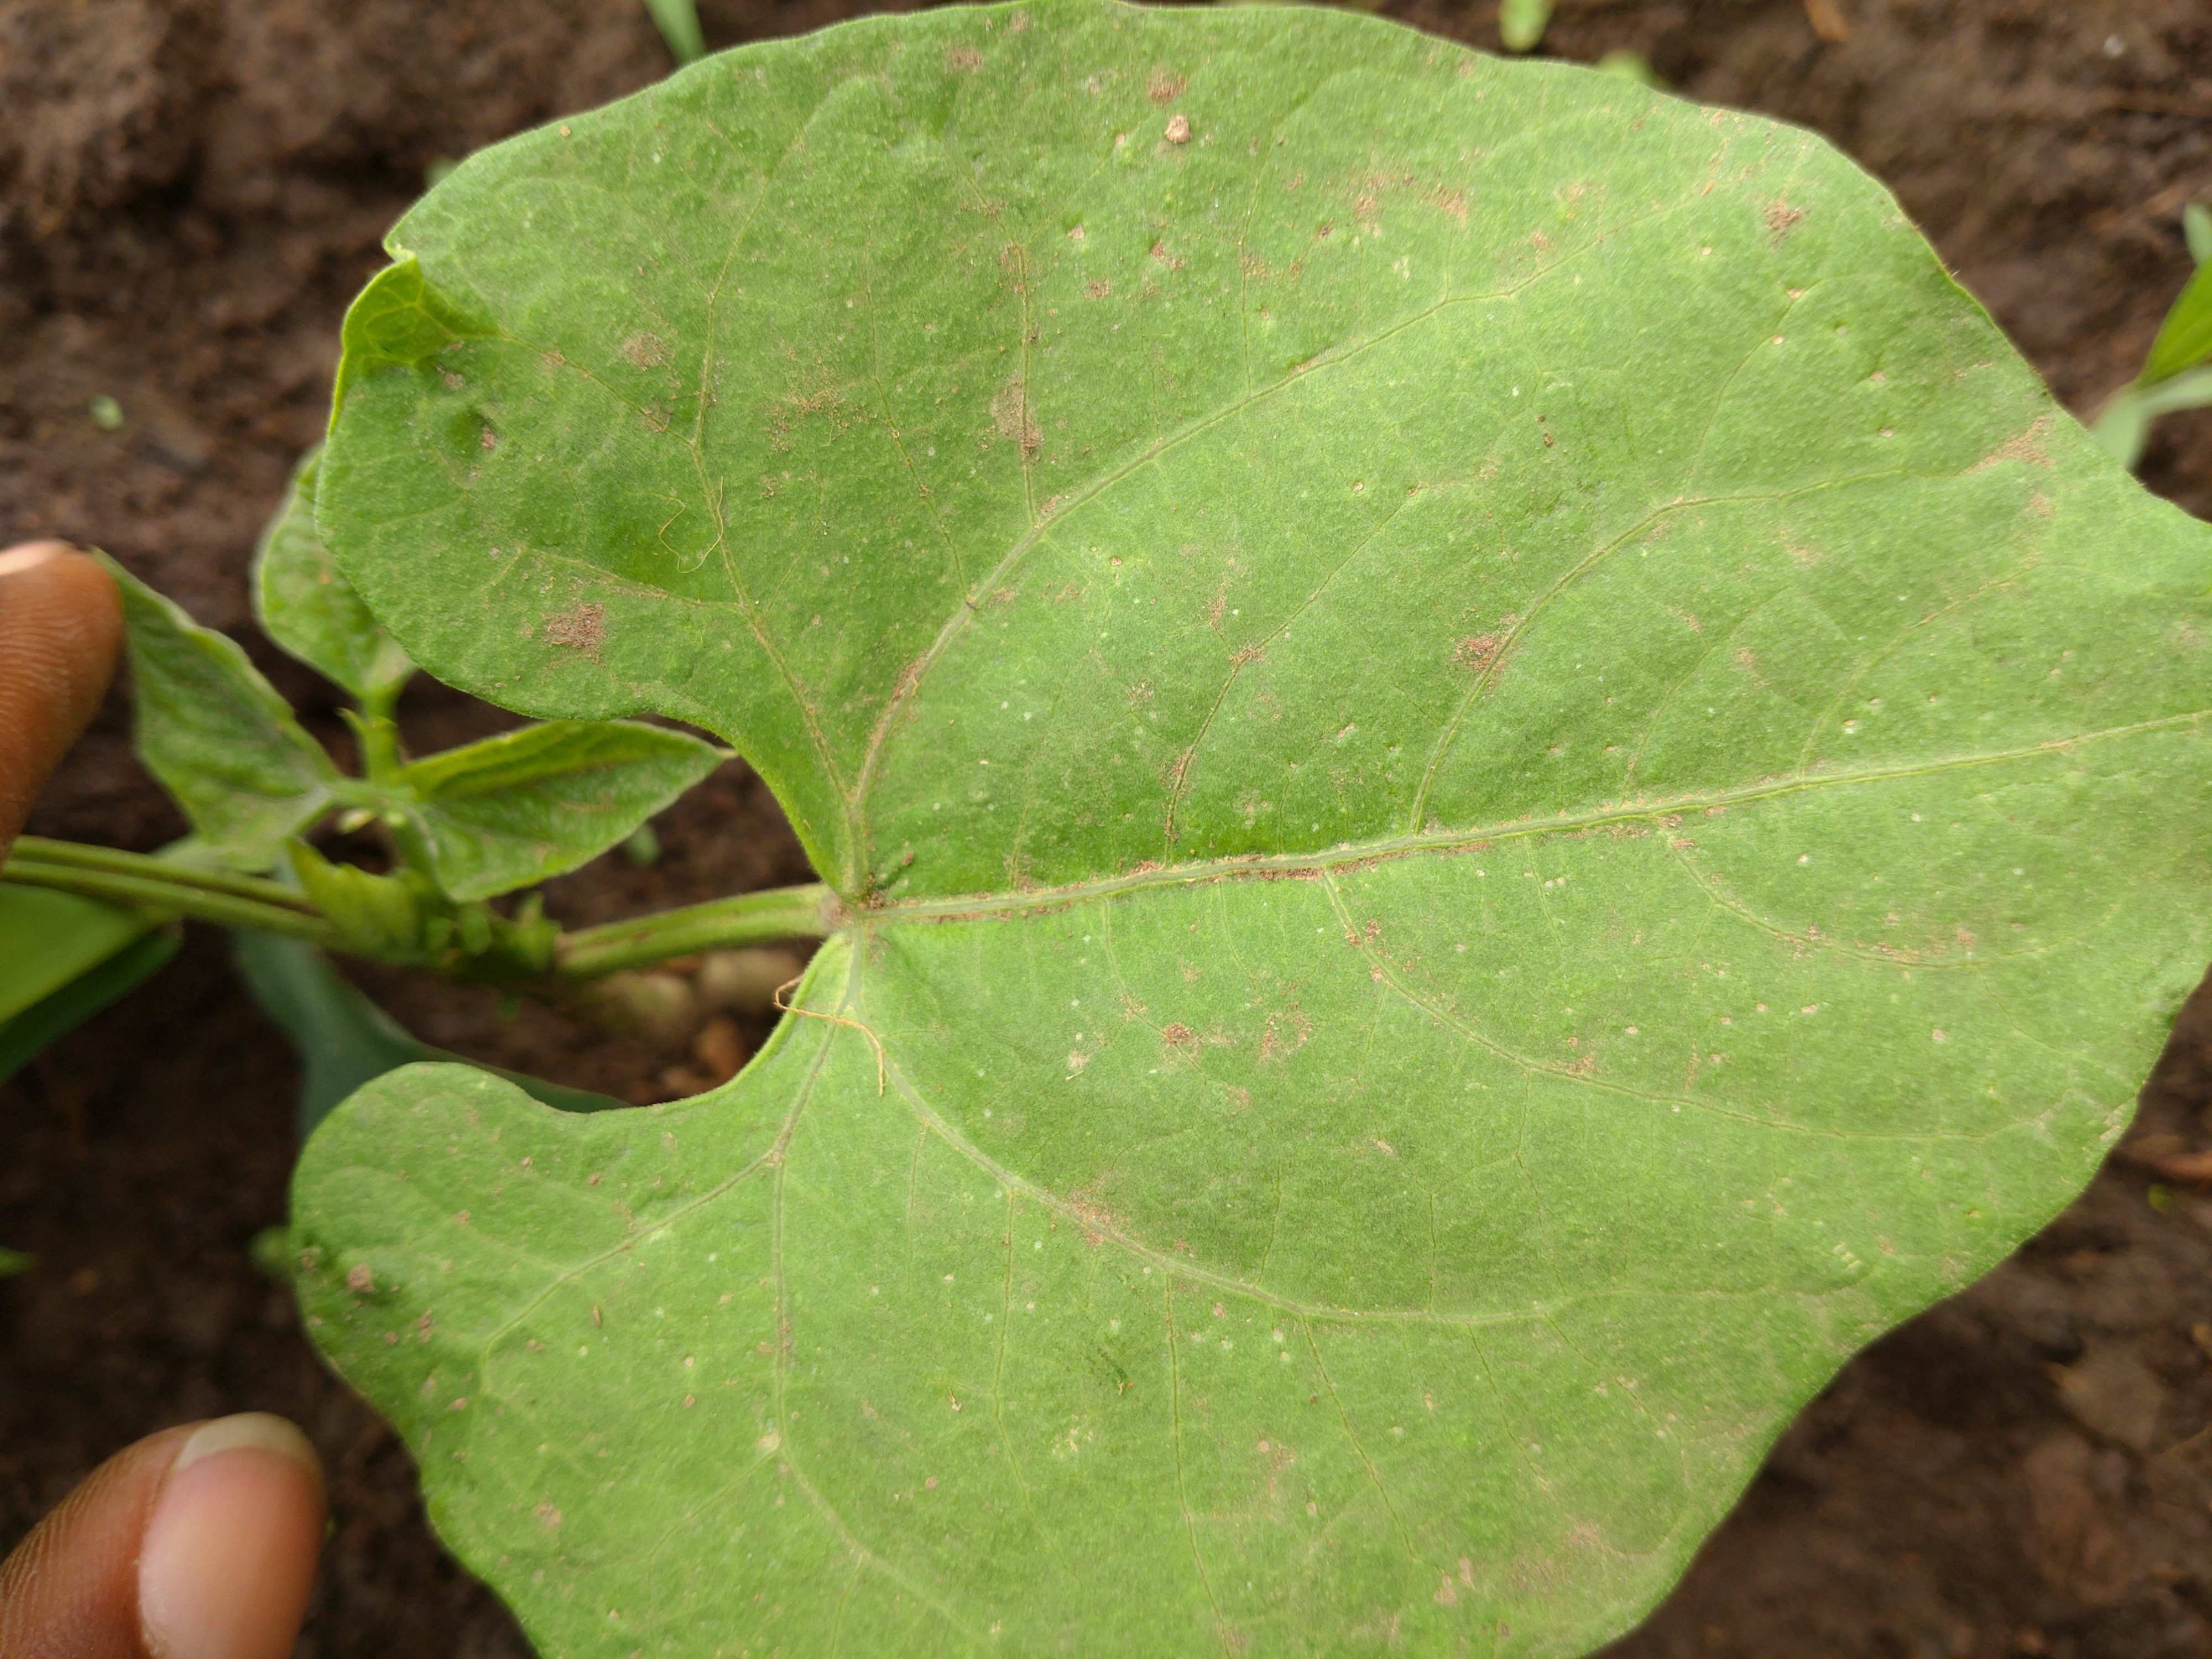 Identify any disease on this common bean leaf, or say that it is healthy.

healthy
